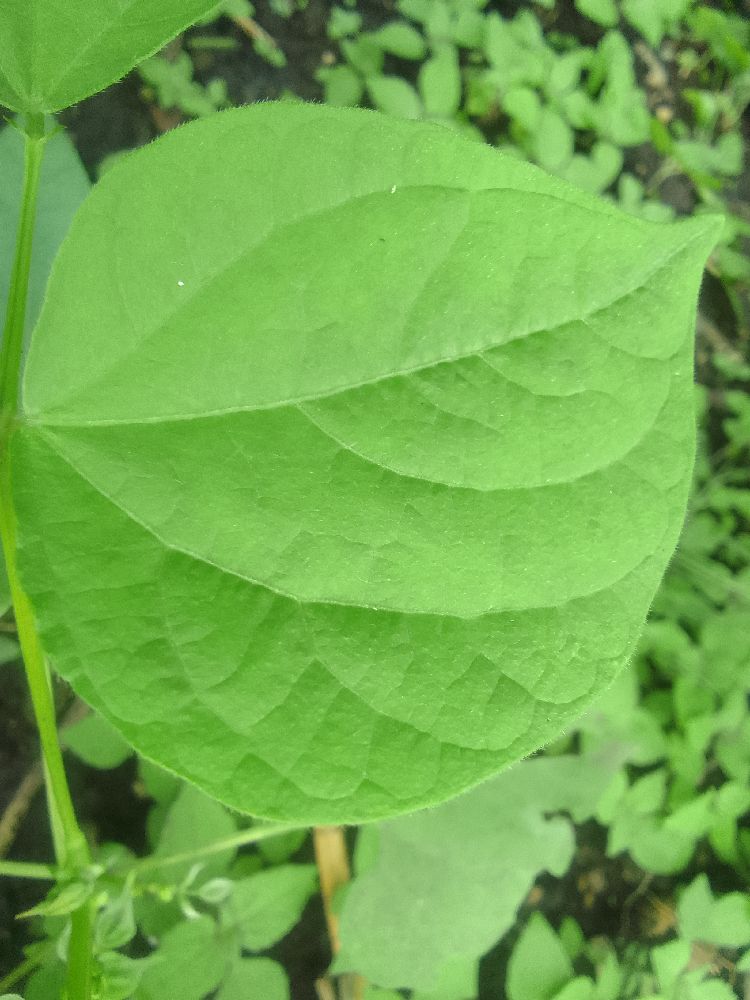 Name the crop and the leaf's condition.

common bean, healthy
